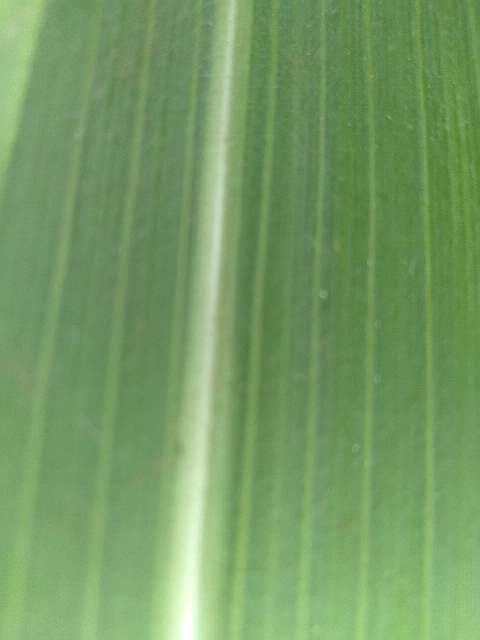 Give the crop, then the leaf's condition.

maize, healthy
